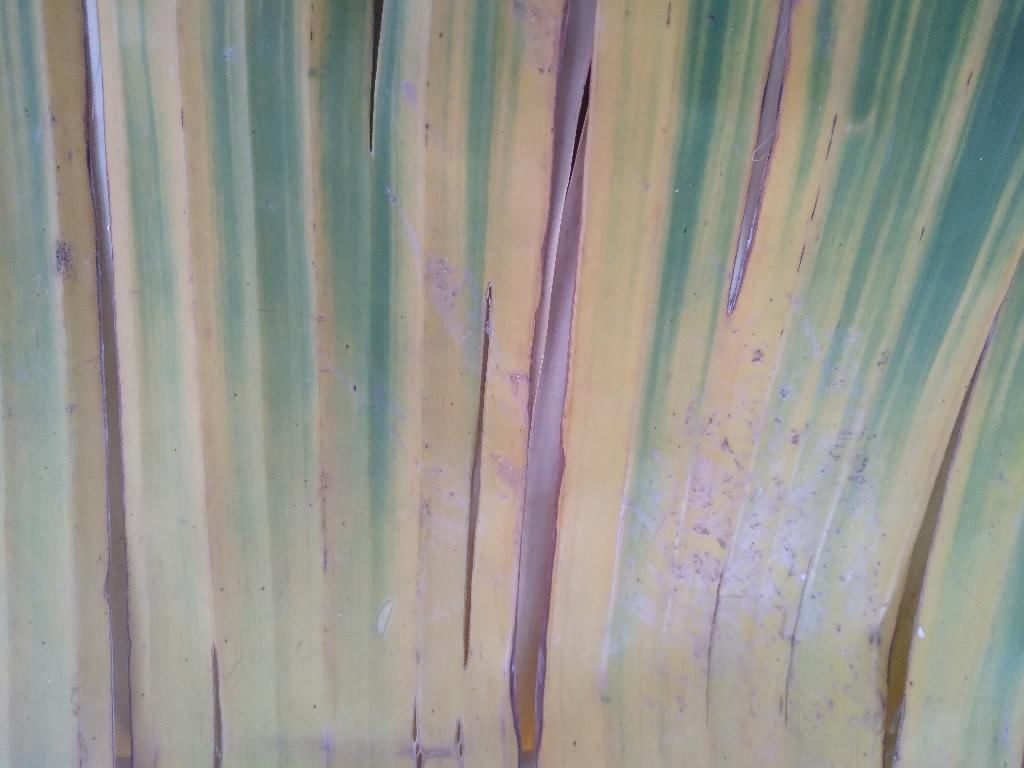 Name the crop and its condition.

banana, fusarium wilt race 1
